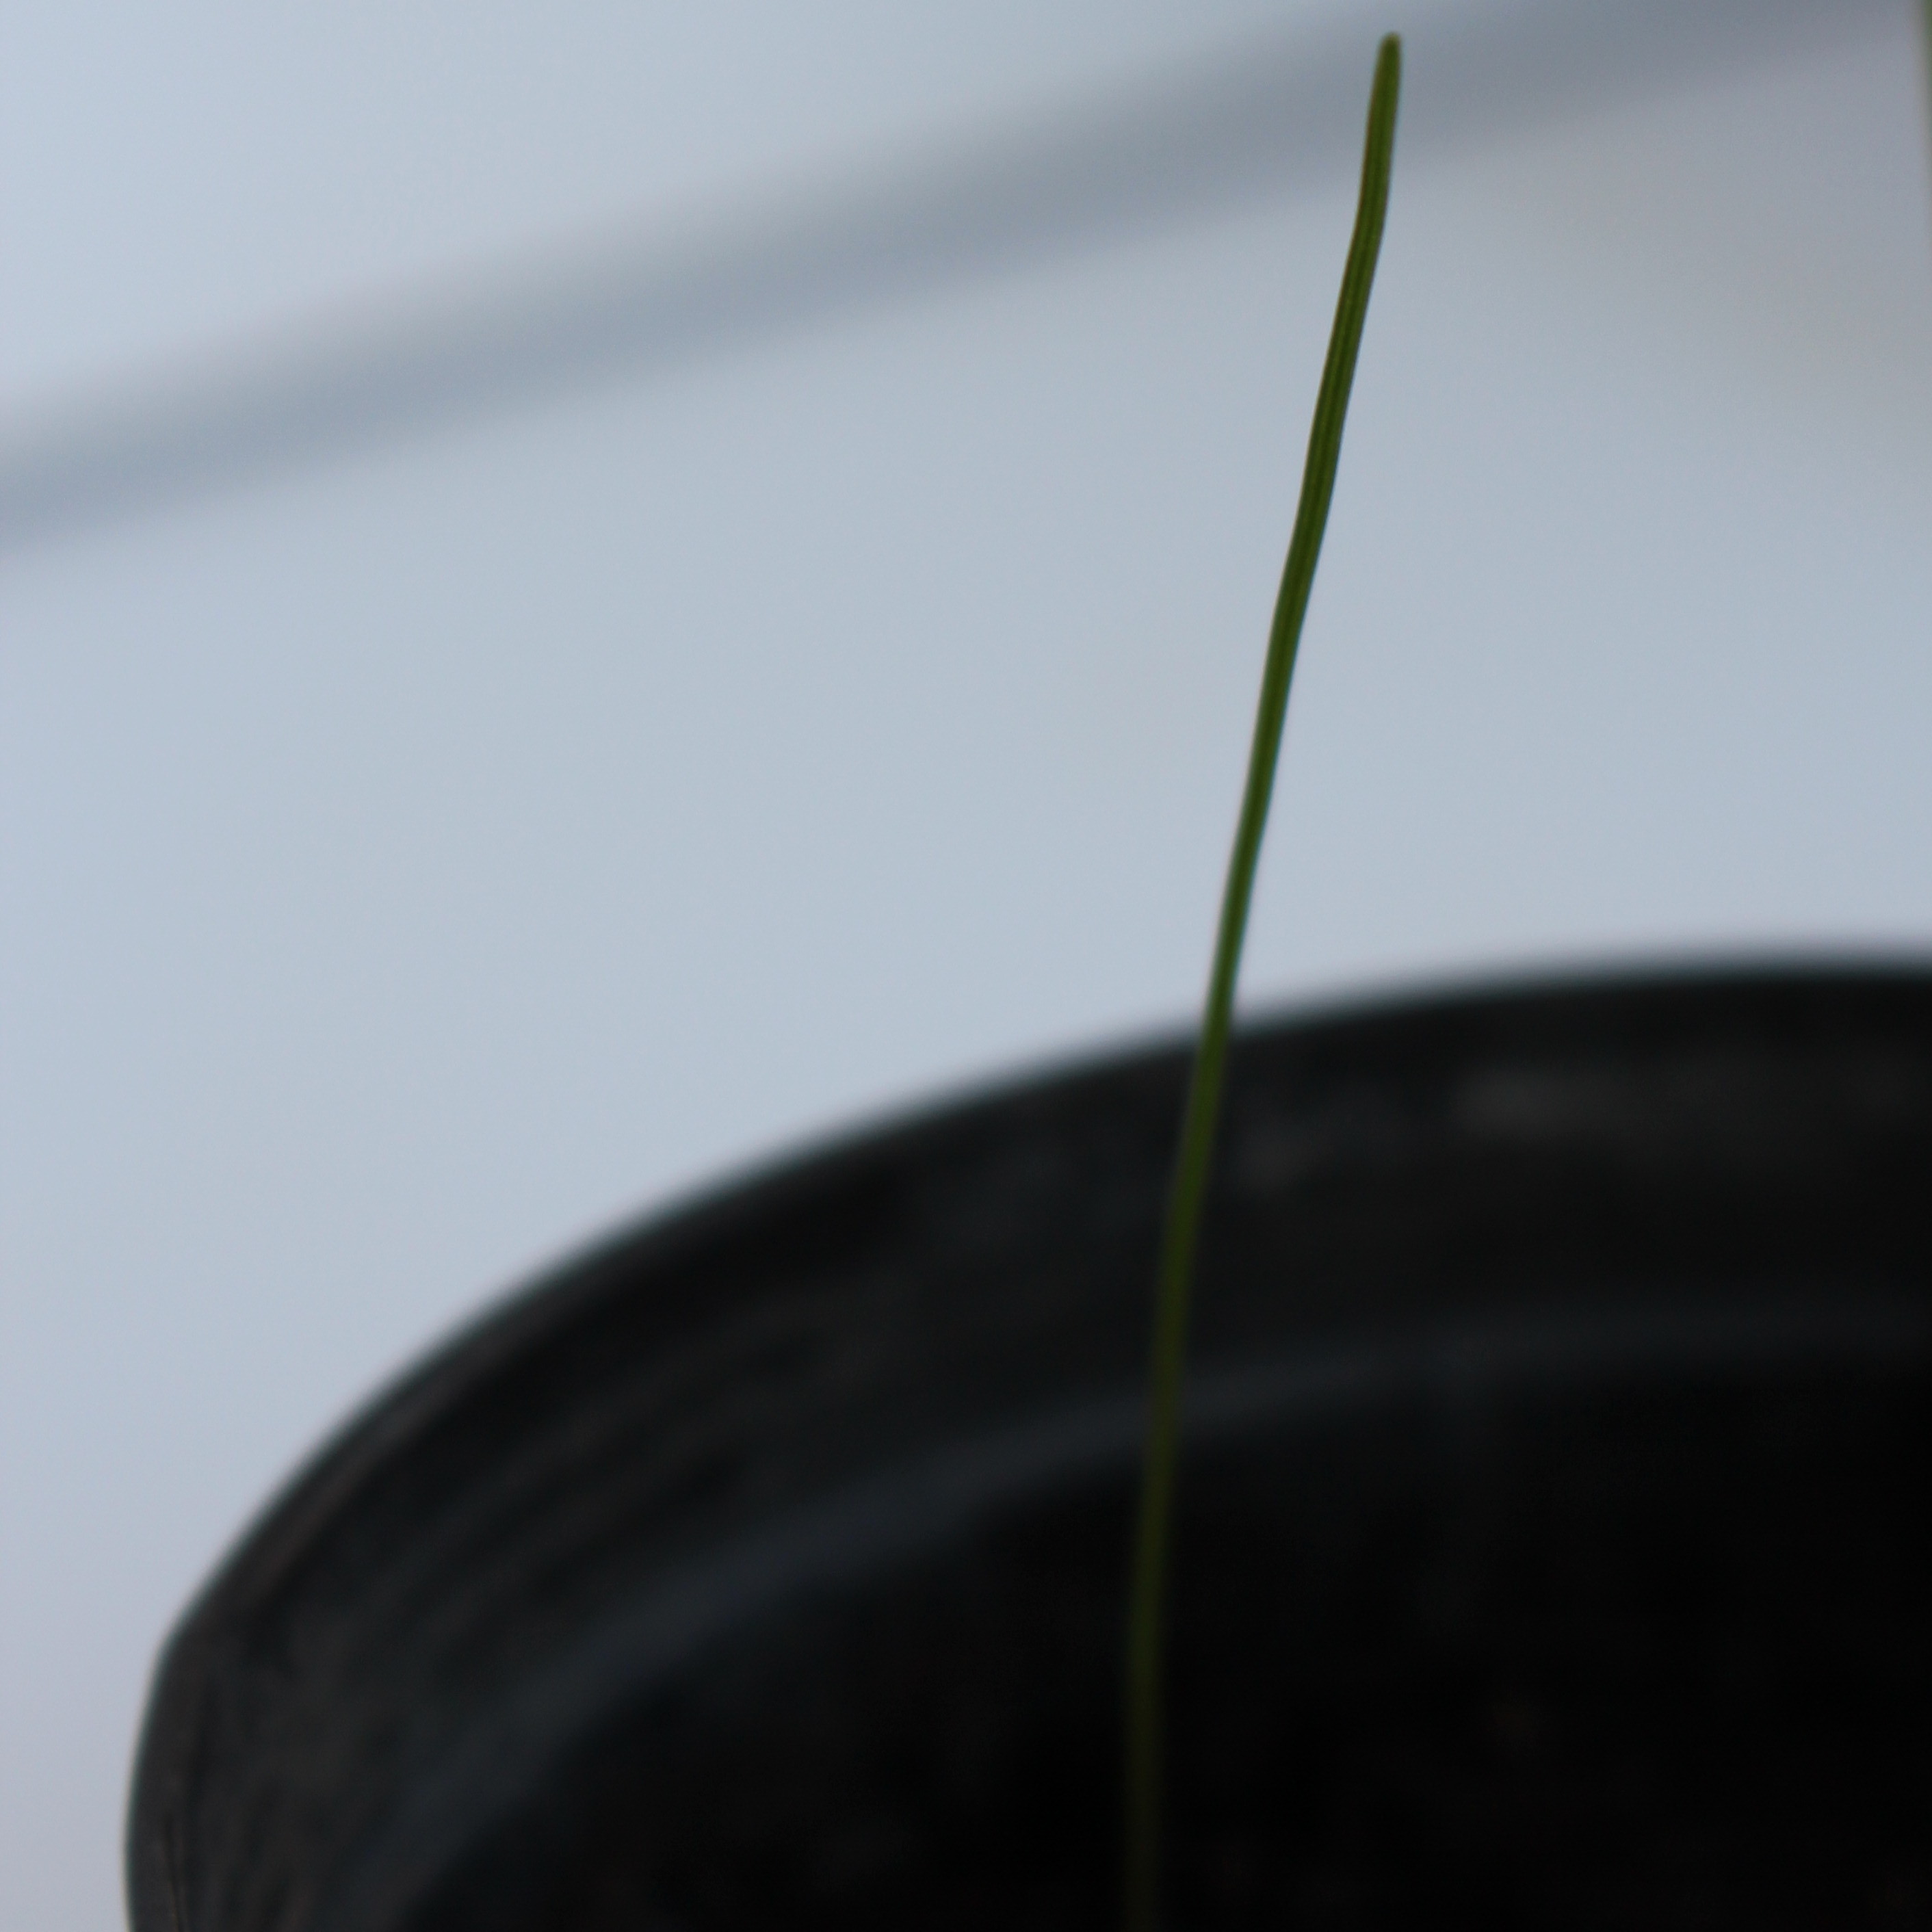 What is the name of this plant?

Lolium multiflorum
